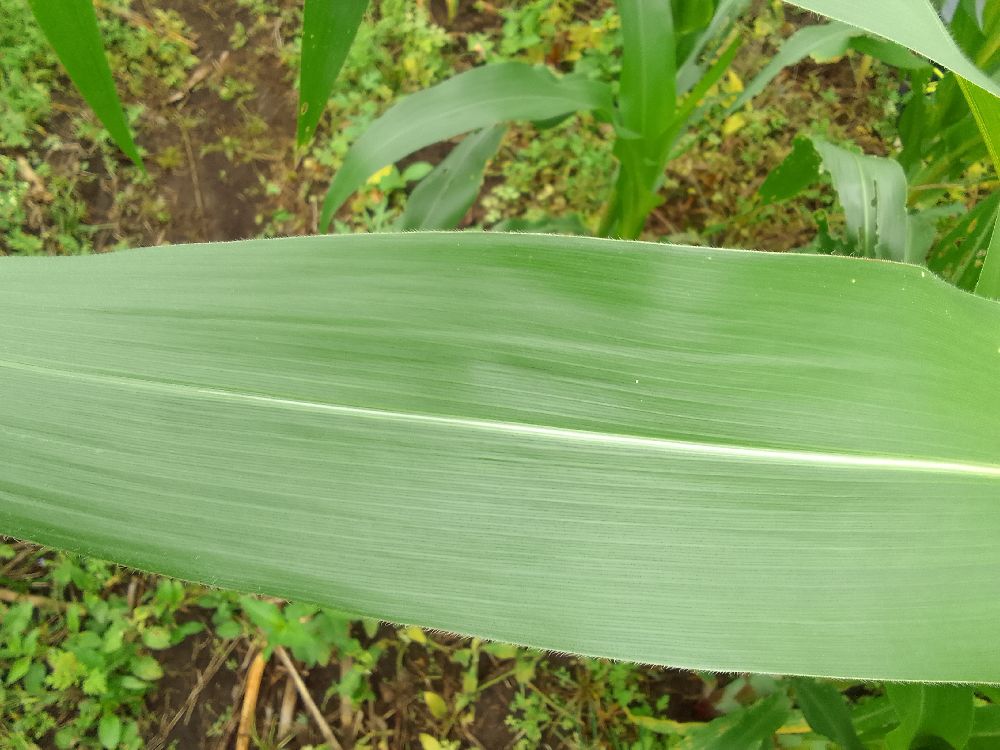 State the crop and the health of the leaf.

maize, healthy
